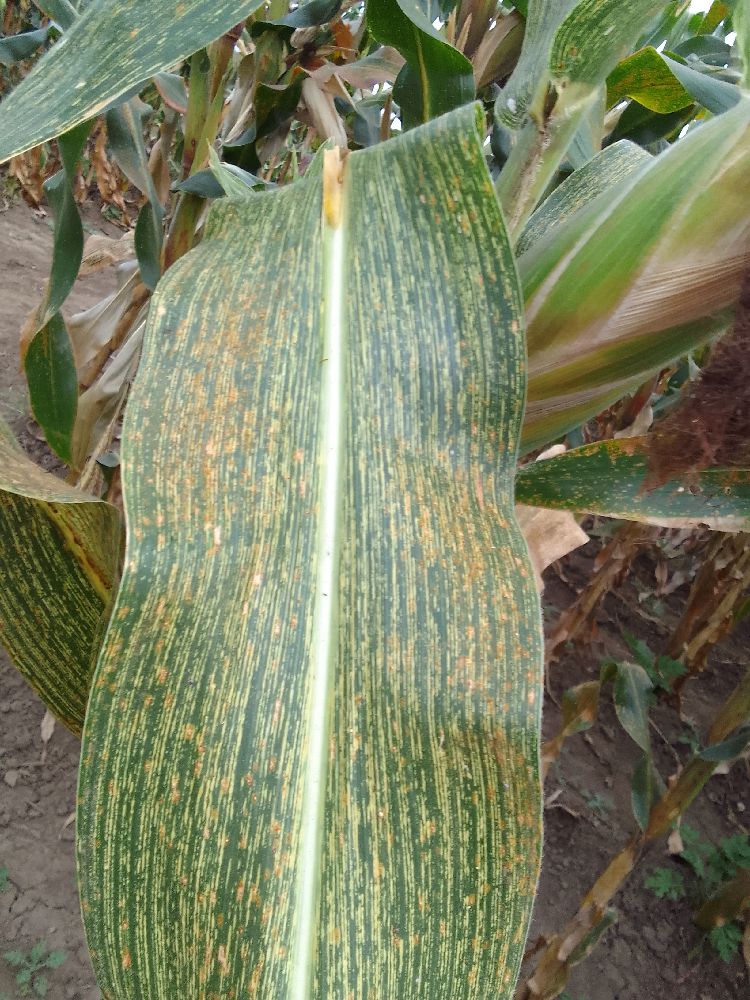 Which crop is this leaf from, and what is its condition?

maize, maize streak virus
